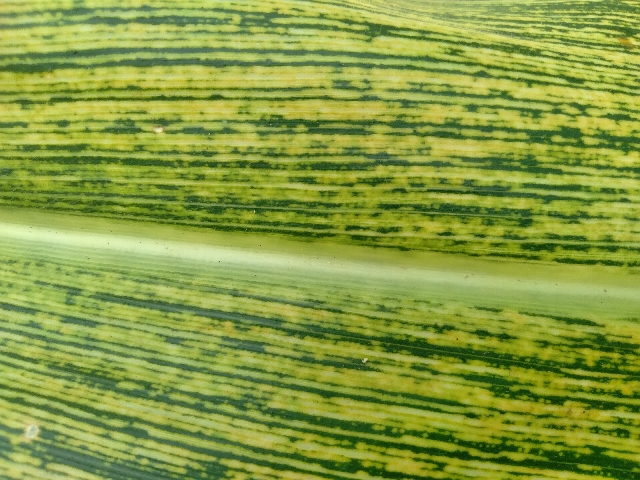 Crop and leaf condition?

maize, maize streak virus
